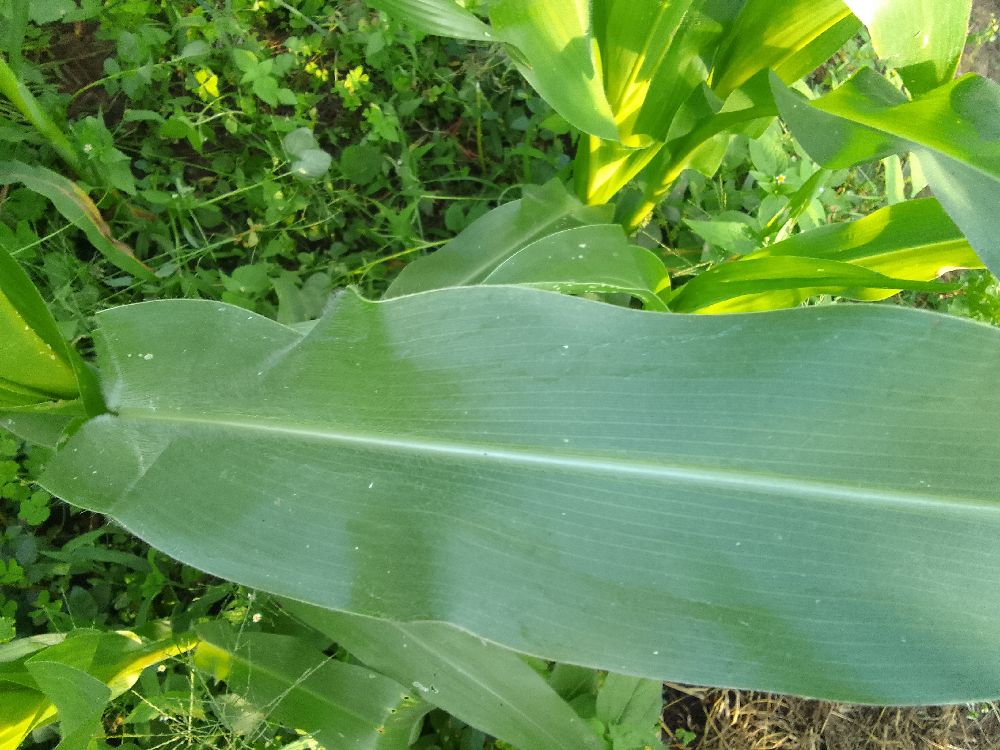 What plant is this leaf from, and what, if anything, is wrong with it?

maize, healthy
